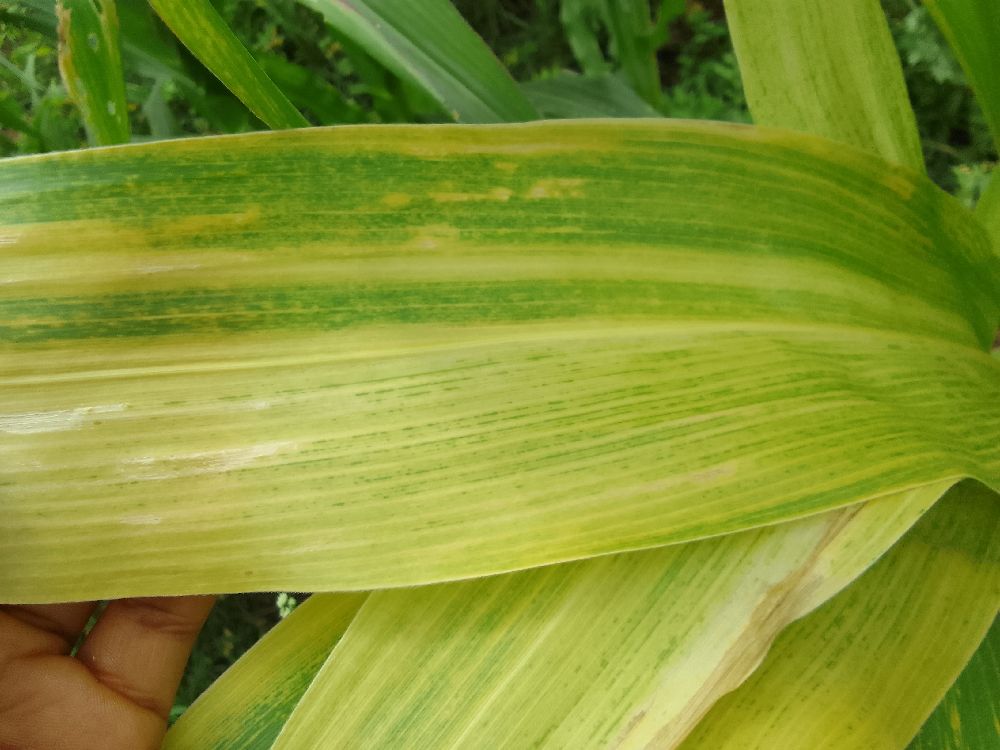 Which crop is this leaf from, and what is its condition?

maize, maize lethal necrosis
